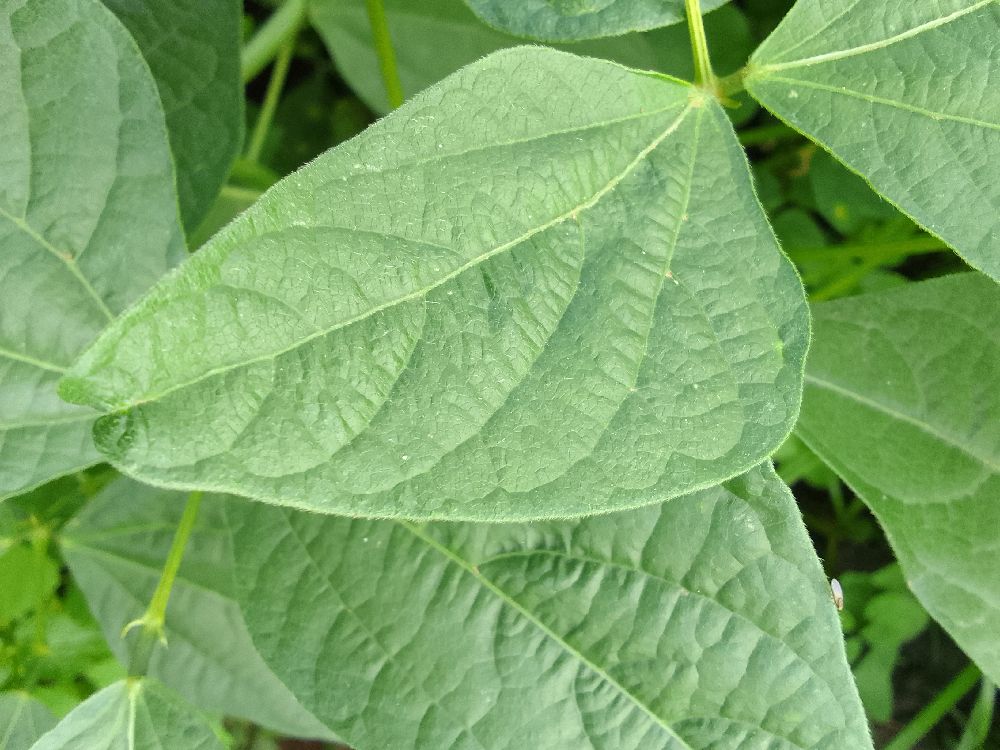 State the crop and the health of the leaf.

common bean, healthy
